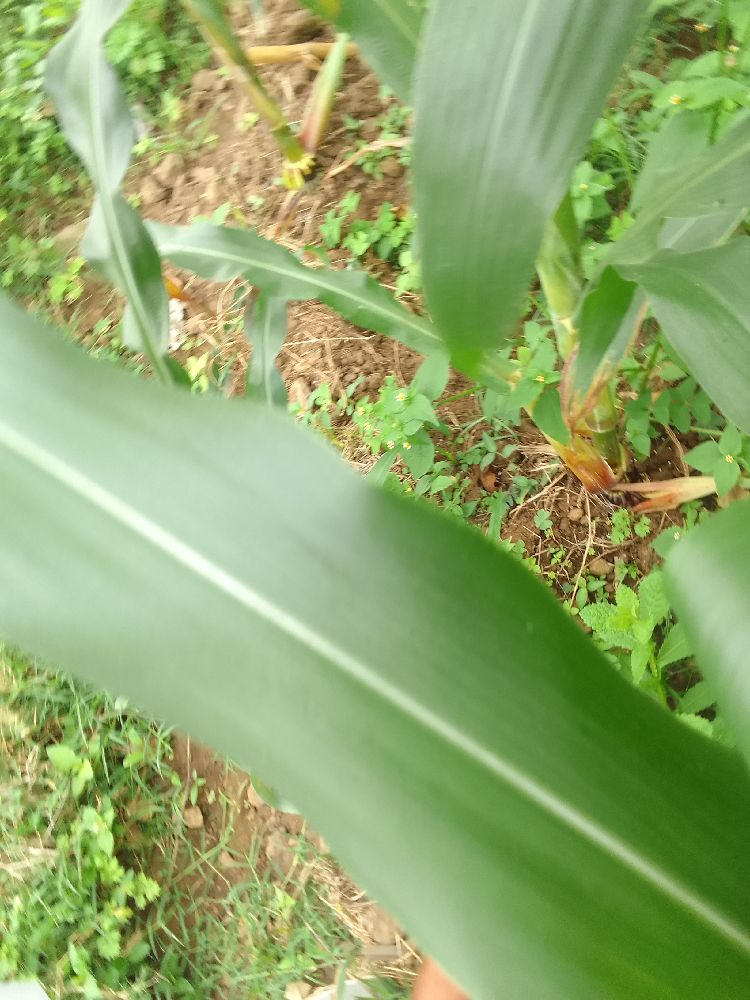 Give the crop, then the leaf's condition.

maize, healthy
